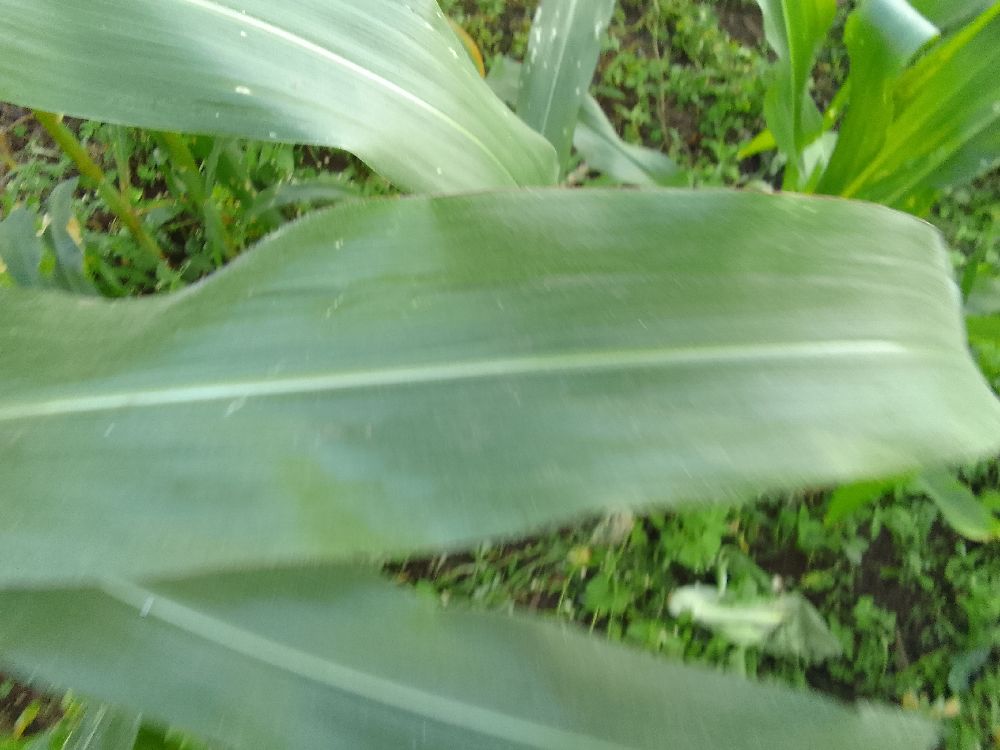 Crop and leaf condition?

maize, healthy
